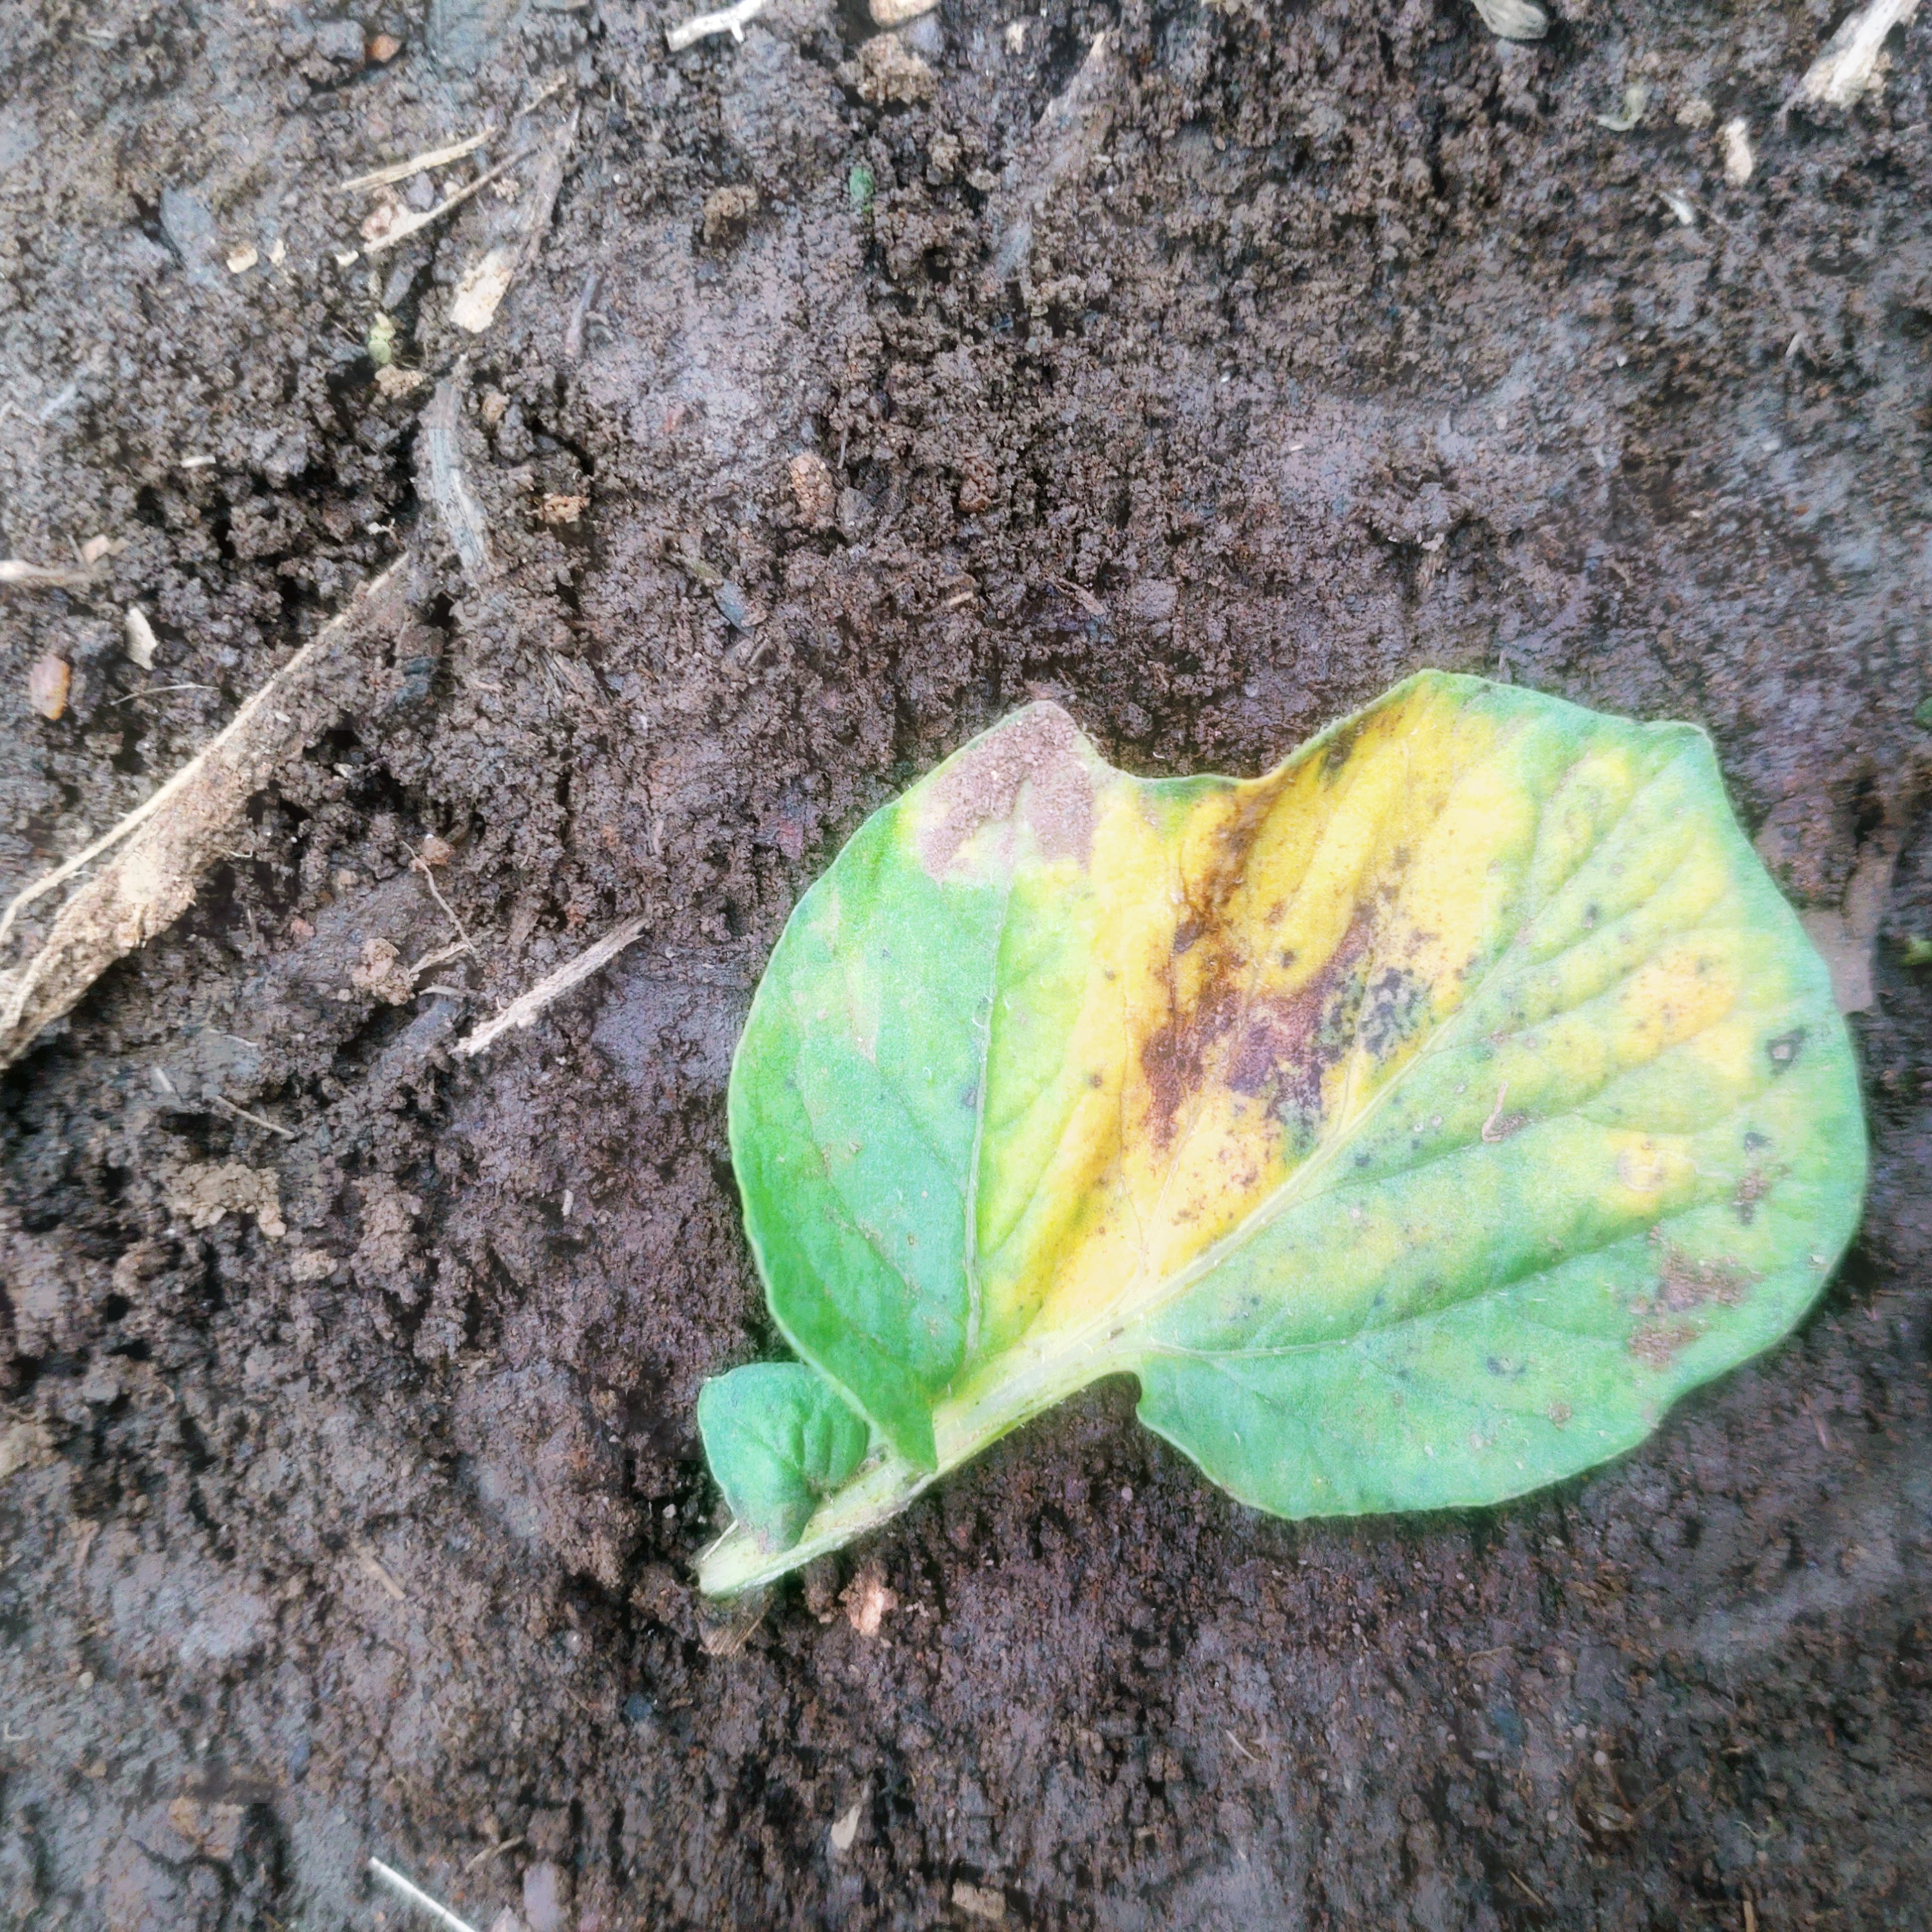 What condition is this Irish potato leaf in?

late blight
